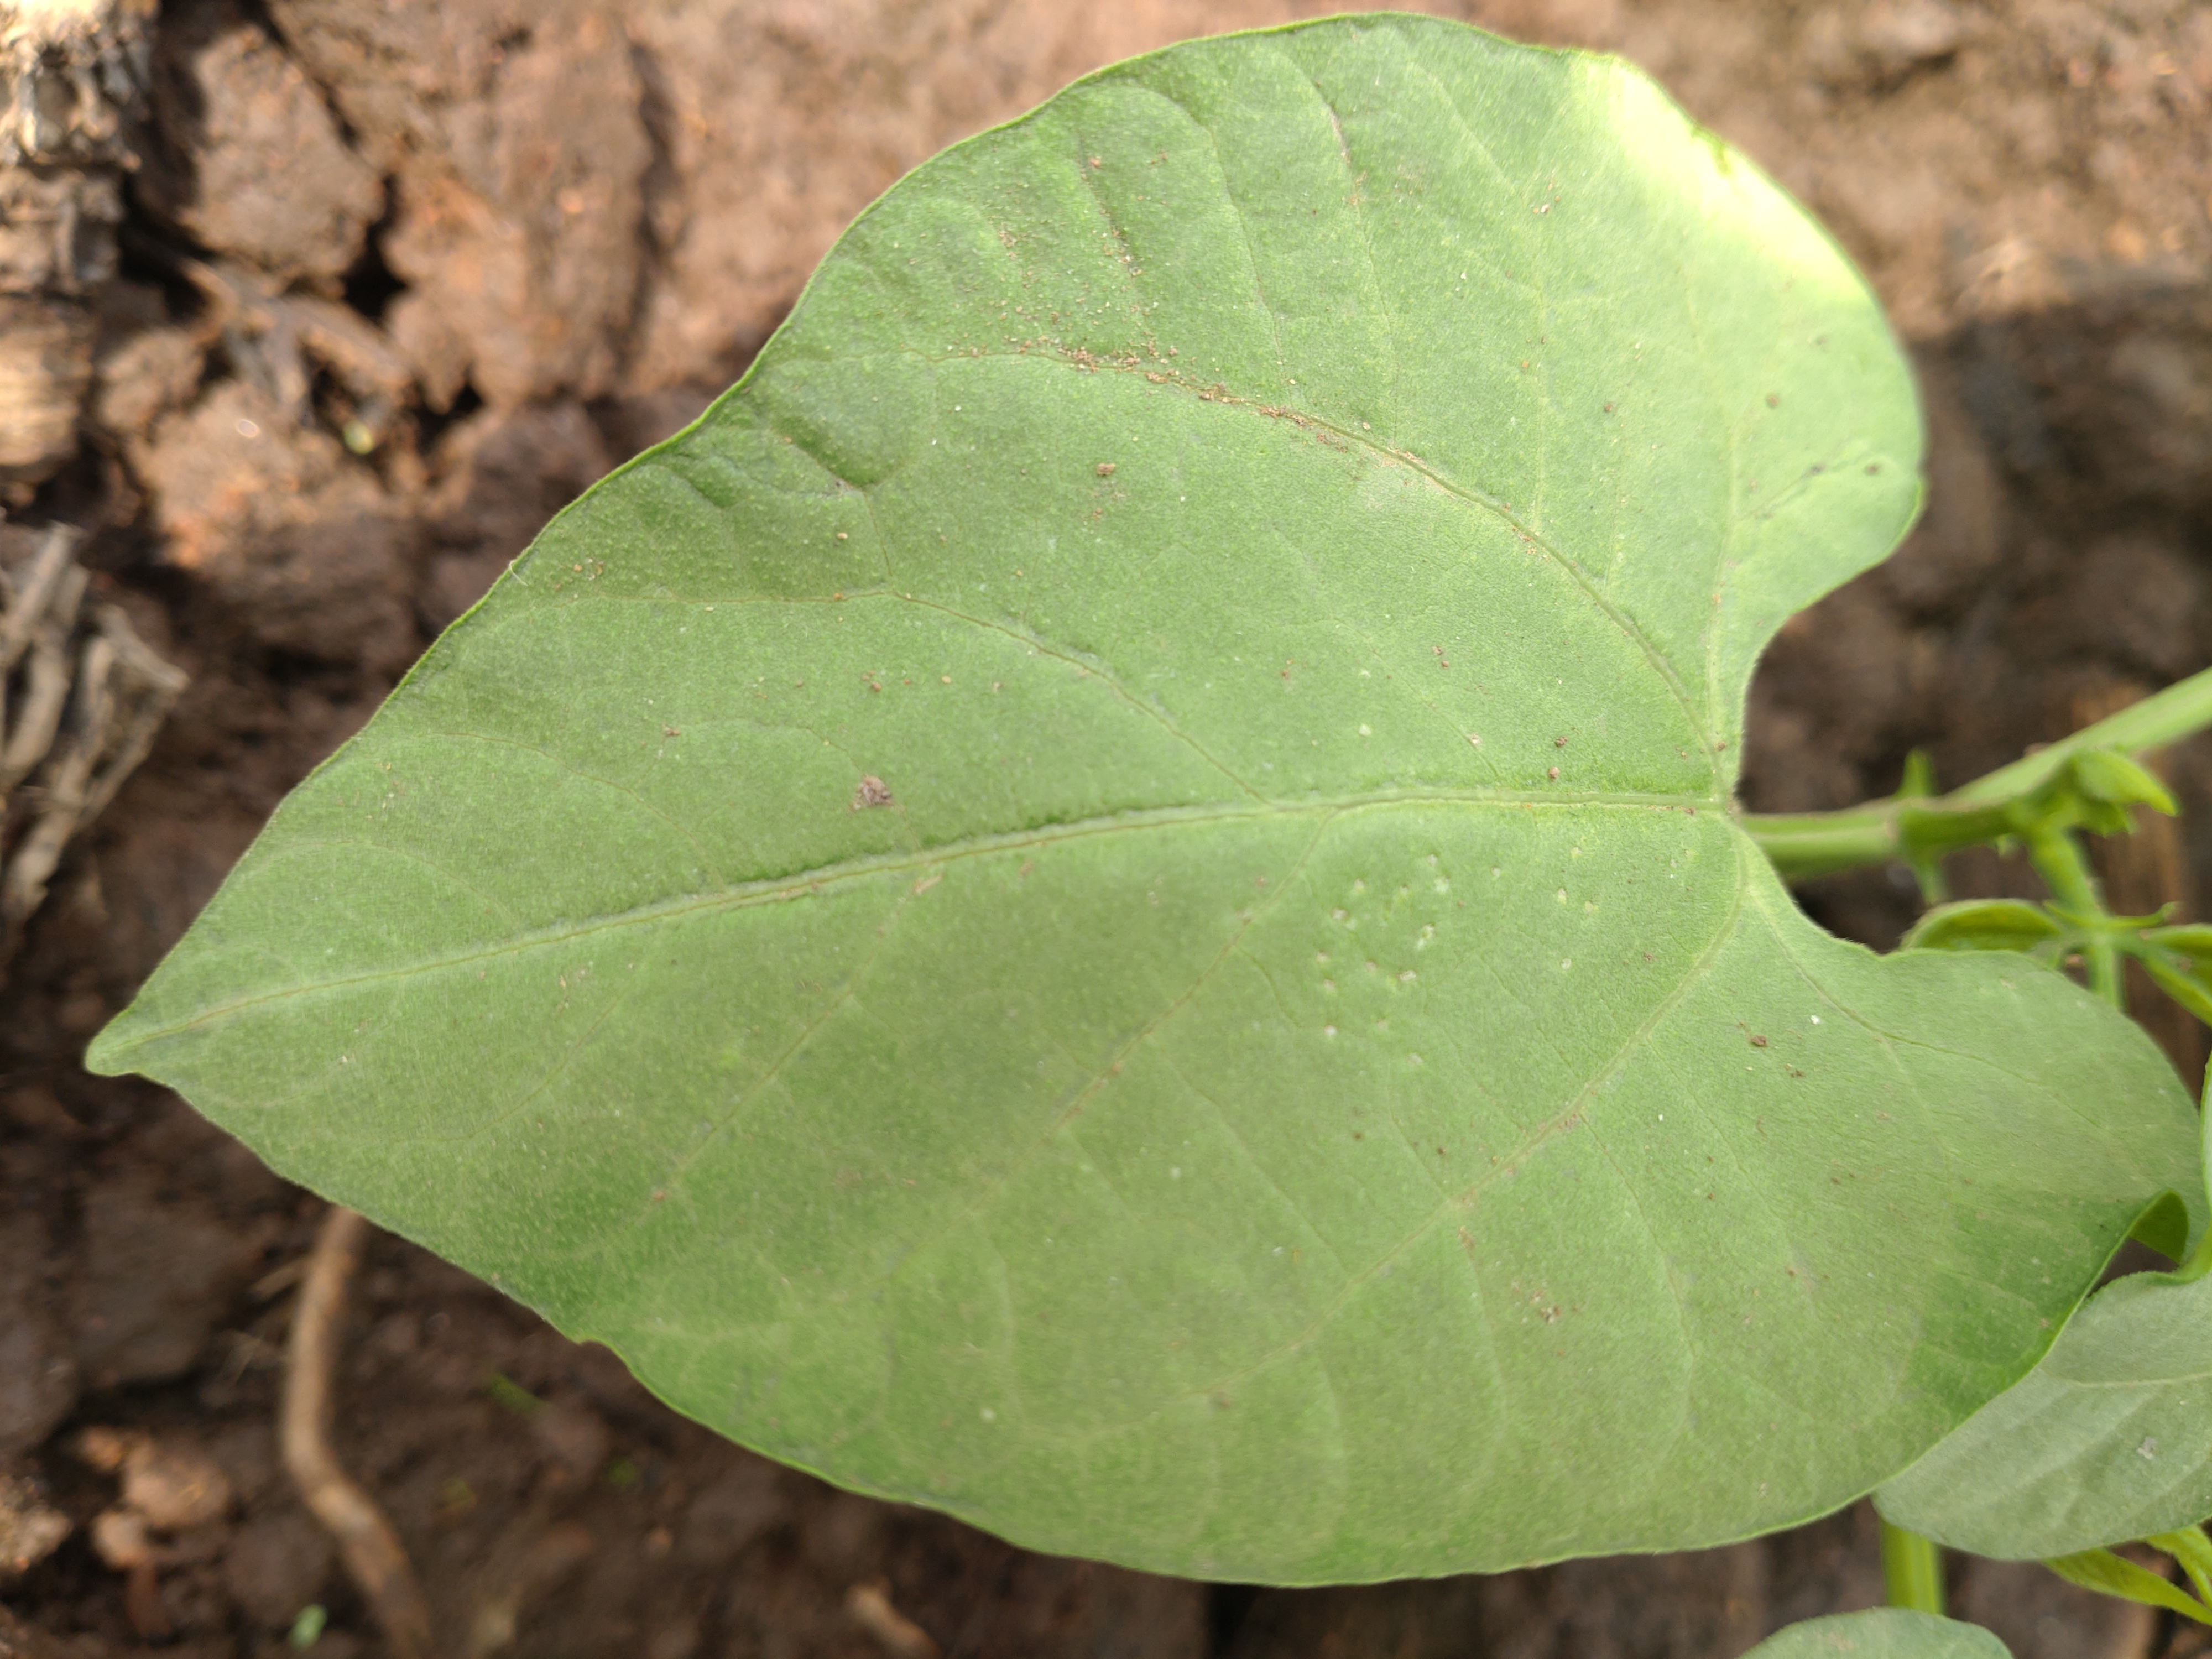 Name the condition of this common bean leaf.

healthy
